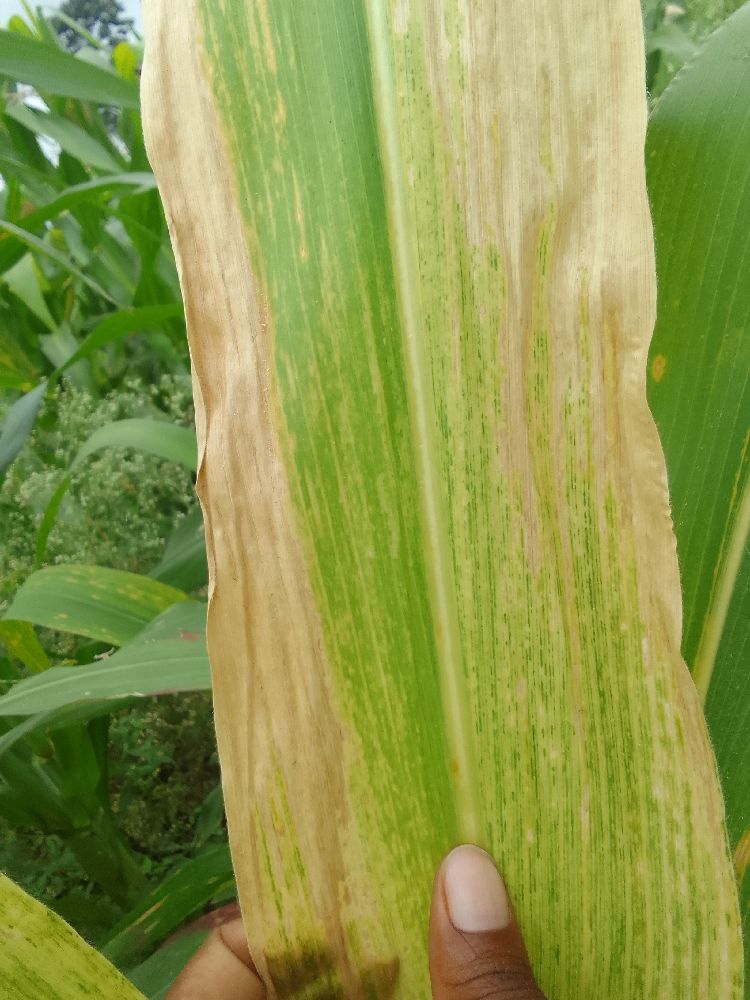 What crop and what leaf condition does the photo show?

maize, maize lethal necrosis
